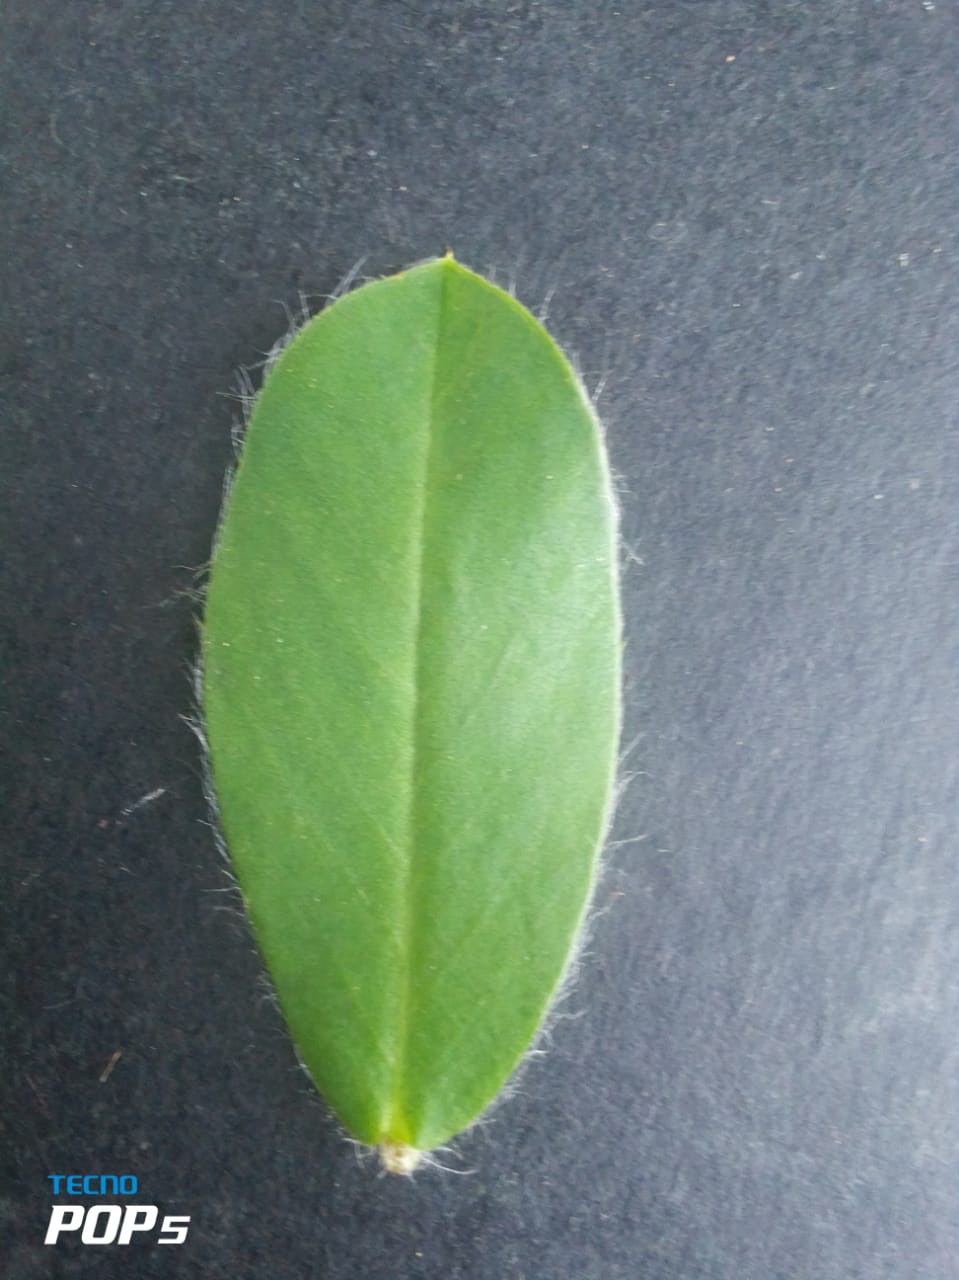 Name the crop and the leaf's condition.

peanut, healthy leaves
